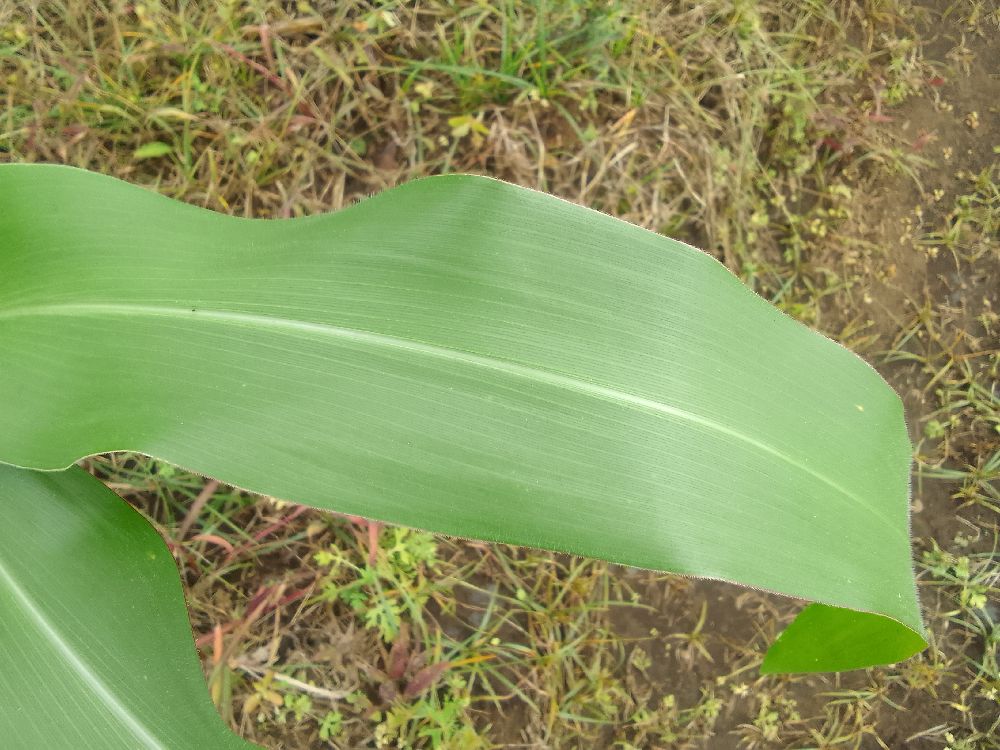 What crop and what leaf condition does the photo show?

maize, healthy
